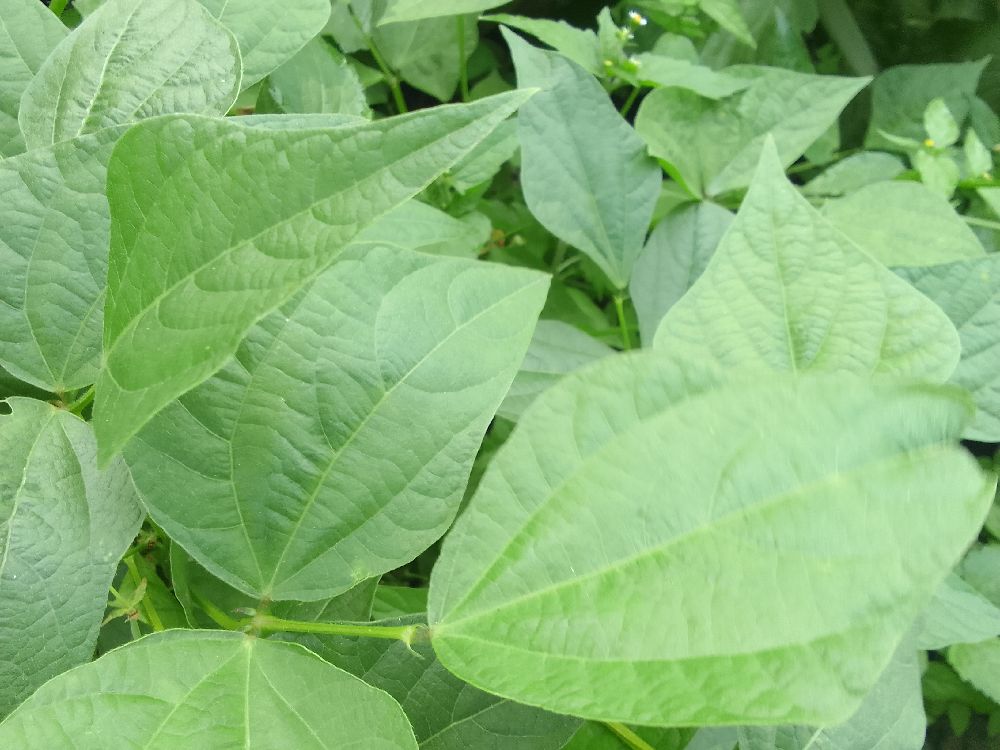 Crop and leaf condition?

common bean, healthy
